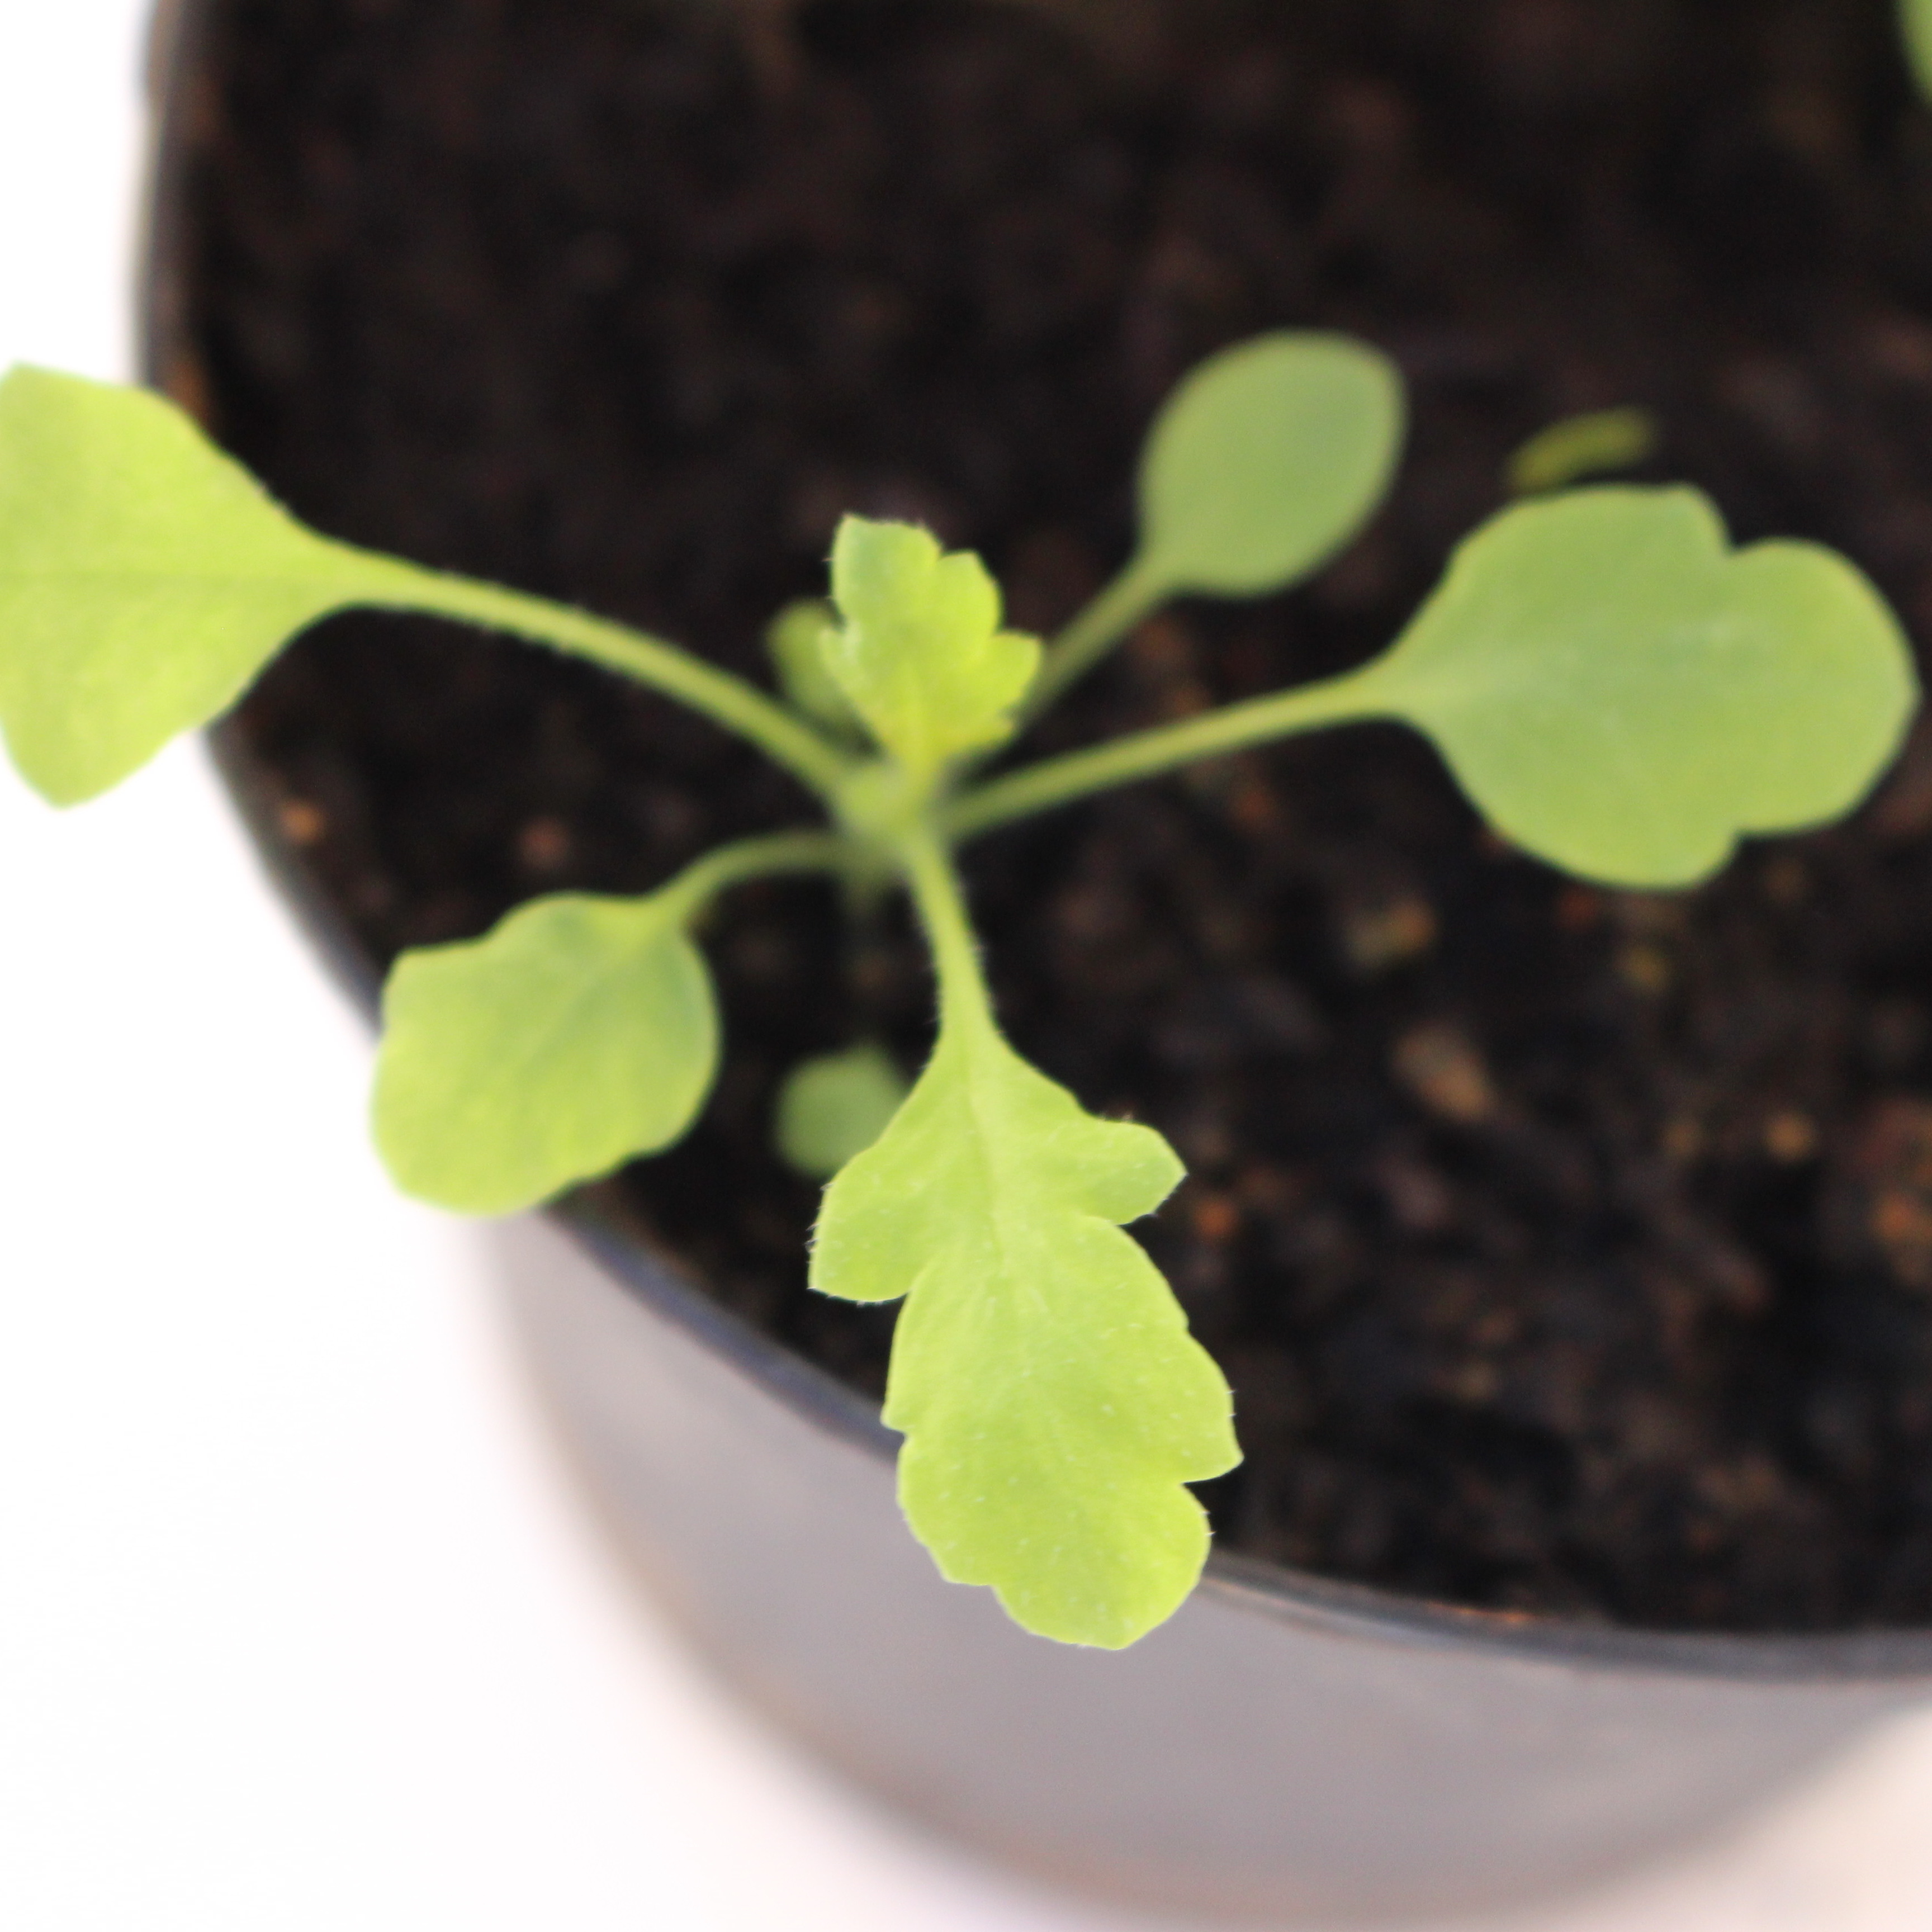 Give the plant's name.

Papaver rhoeas
